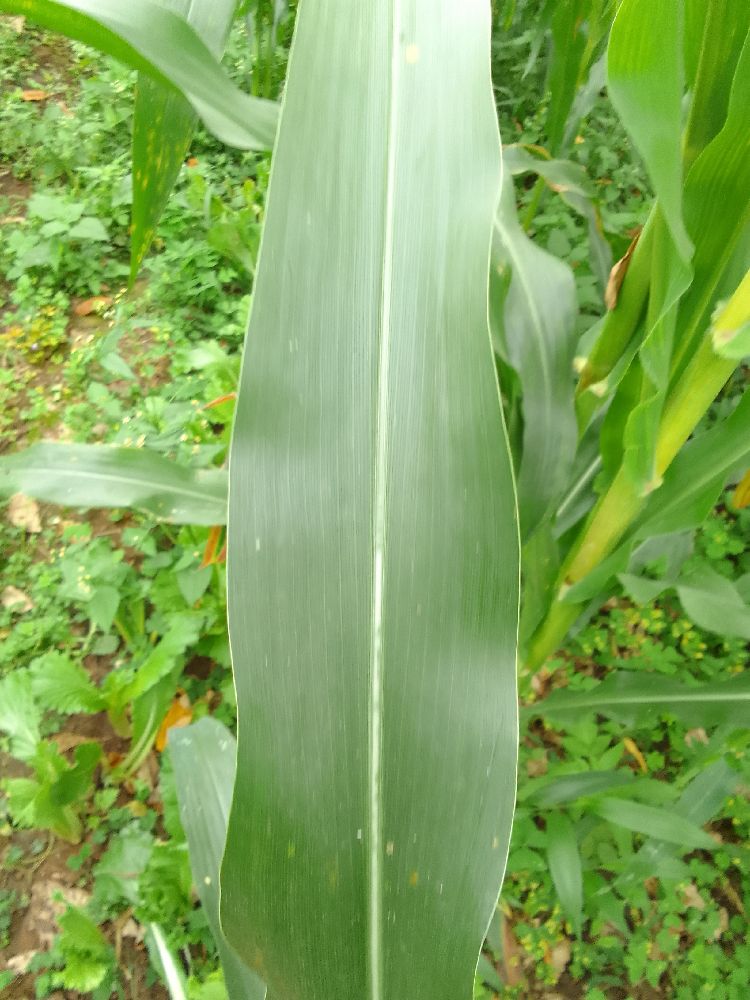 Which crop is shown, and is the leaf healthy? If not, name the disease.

maize, healthy
